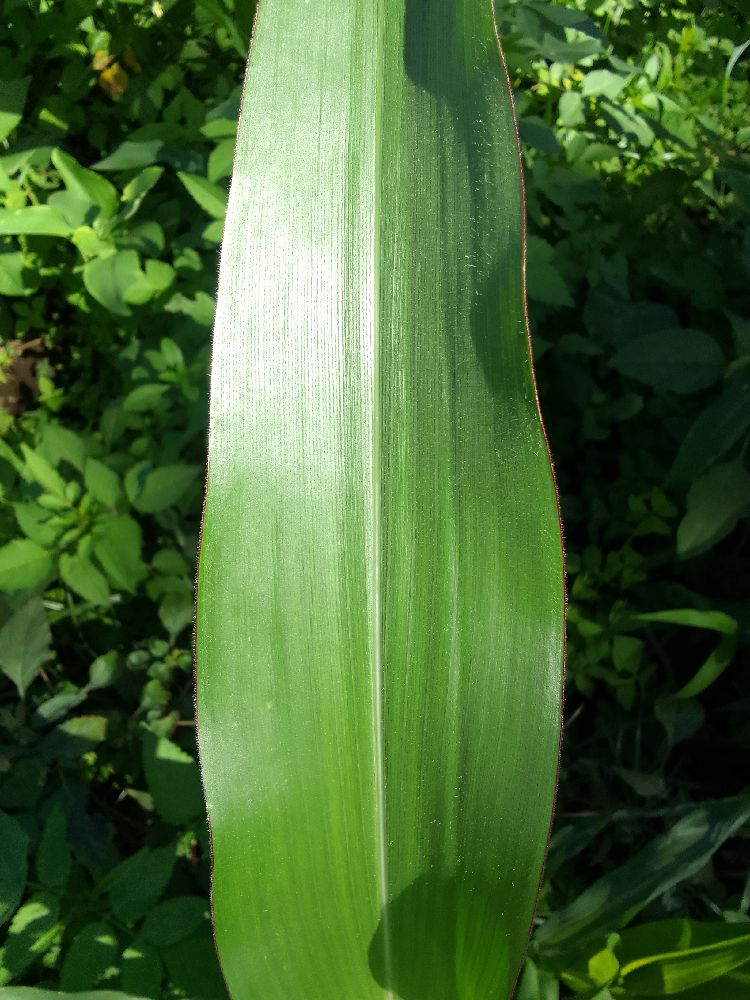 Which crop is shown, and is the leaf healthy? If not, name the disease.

maize, healthy
